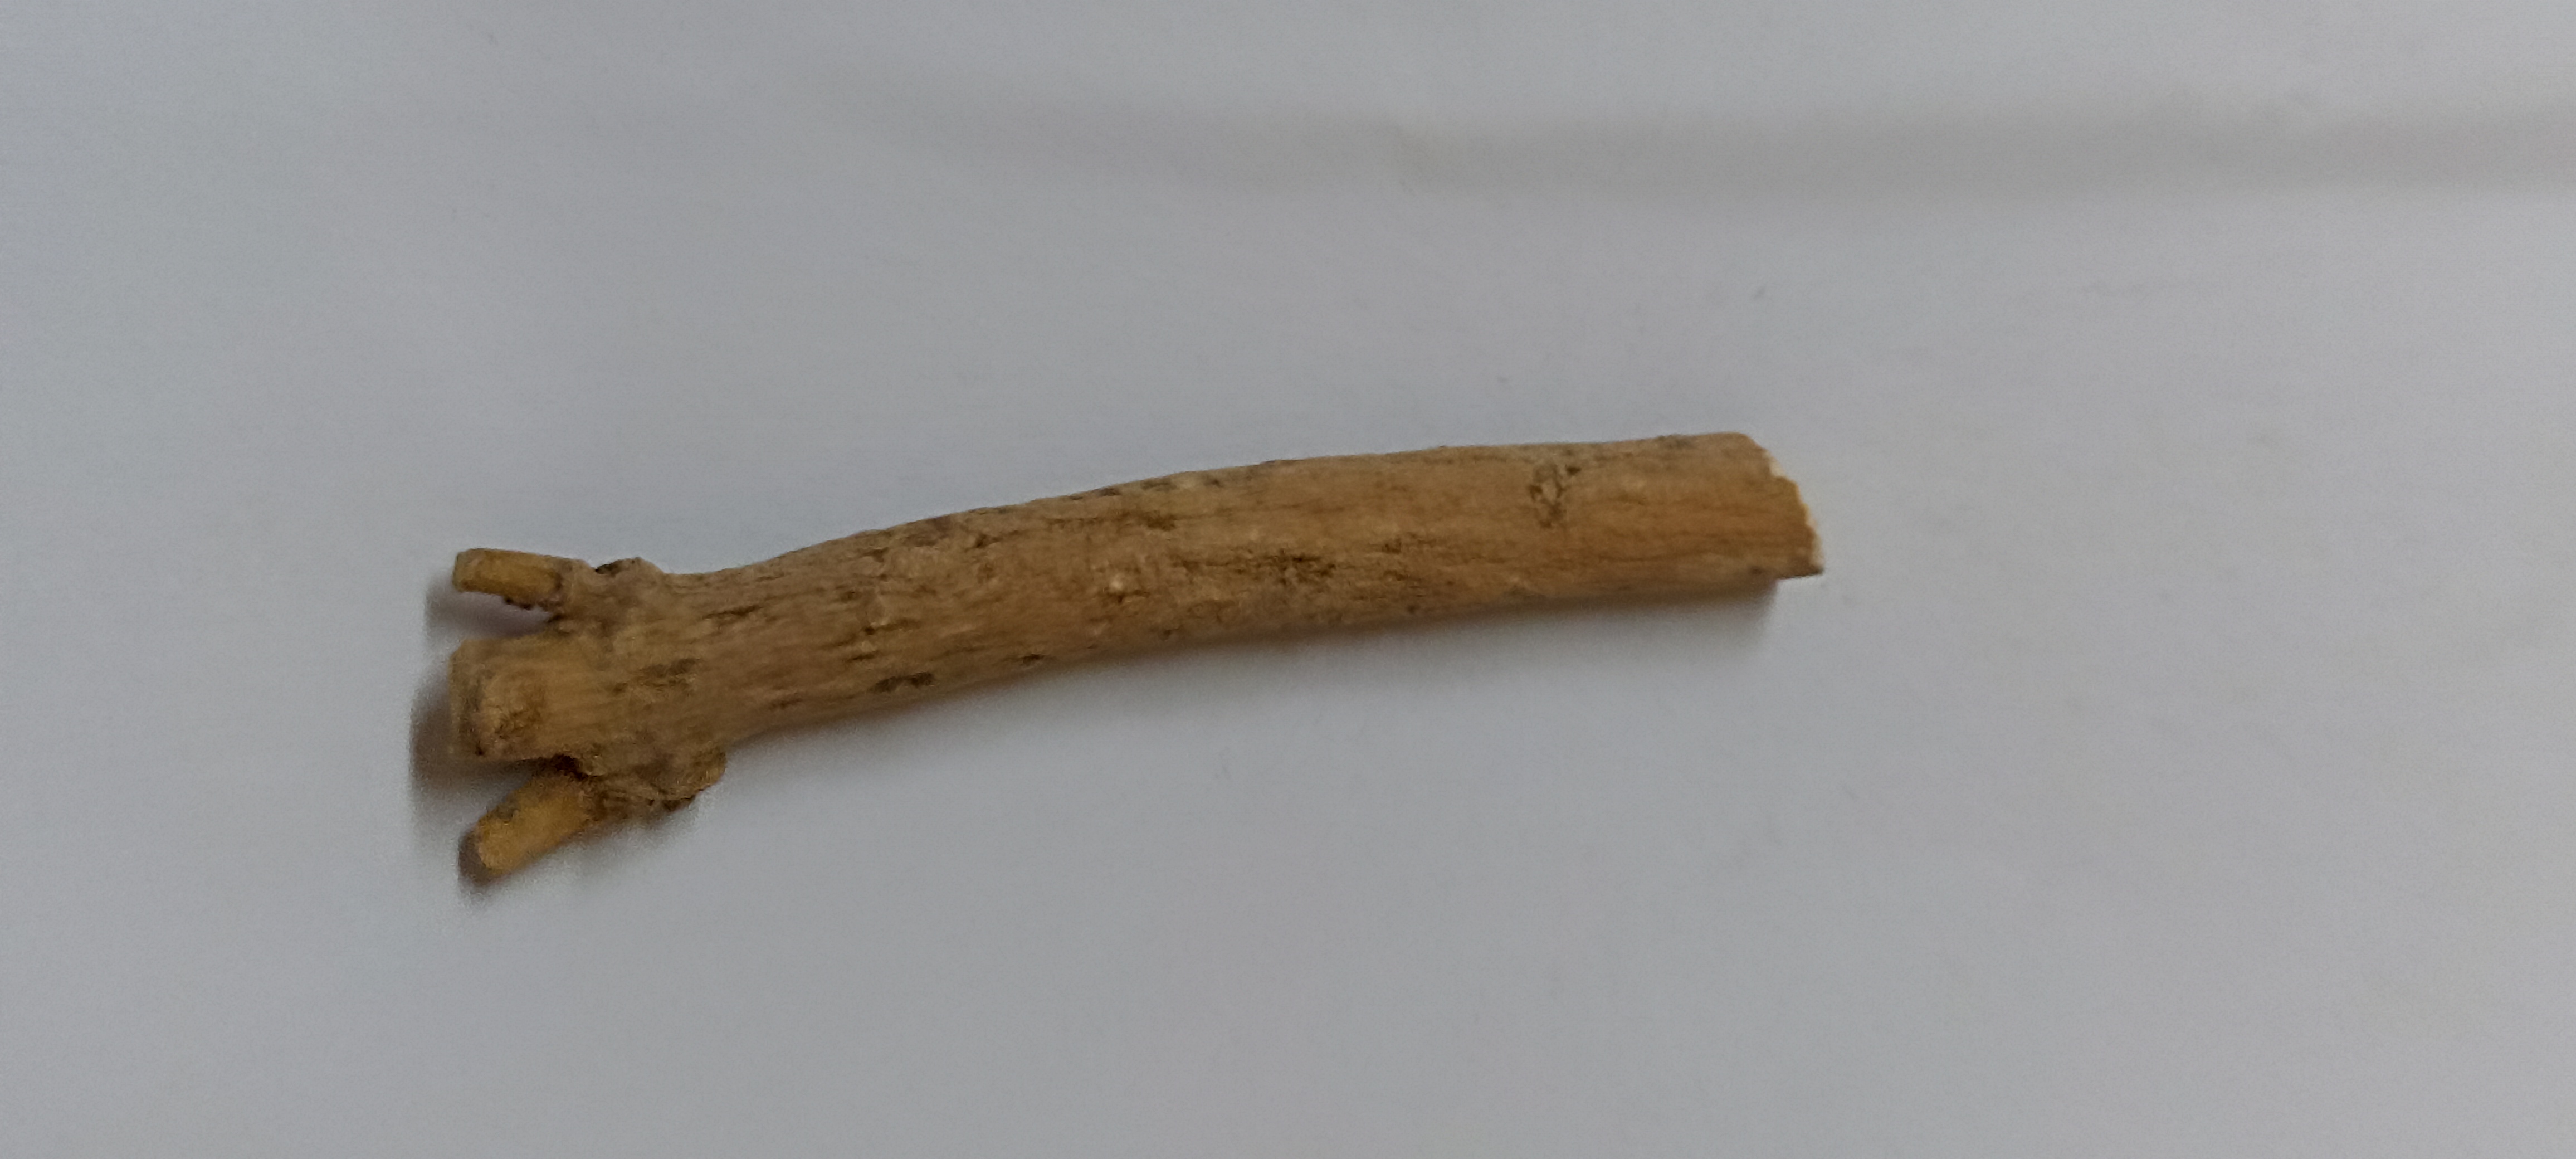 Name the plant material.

ashwagandha
